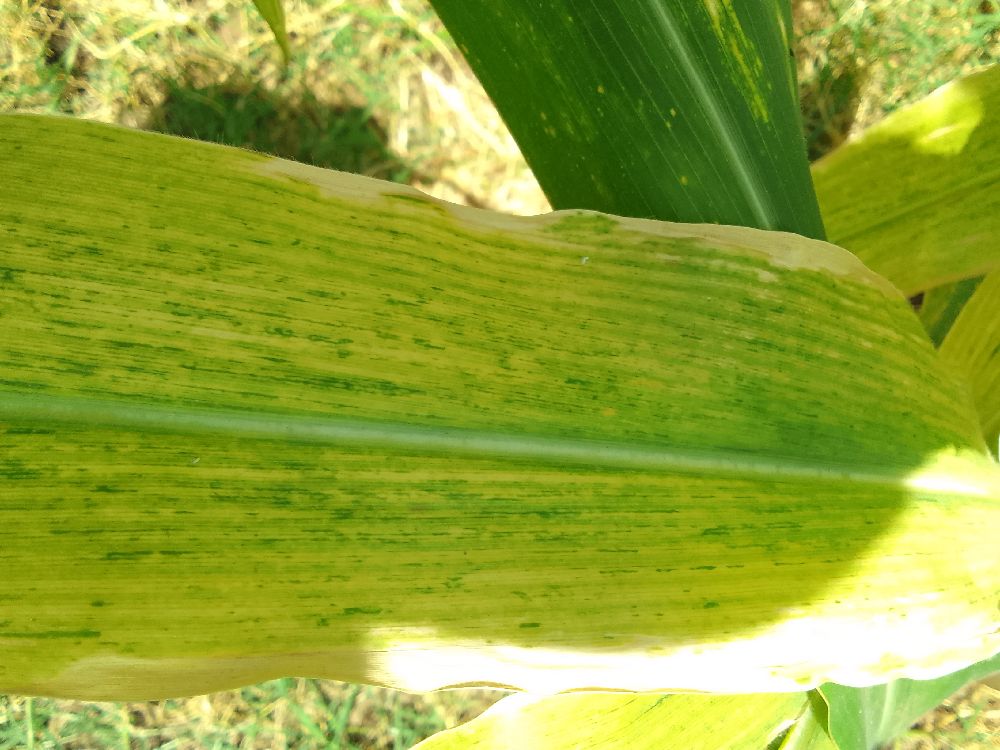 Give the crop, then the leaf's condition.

maize, maize lethal necrosis
